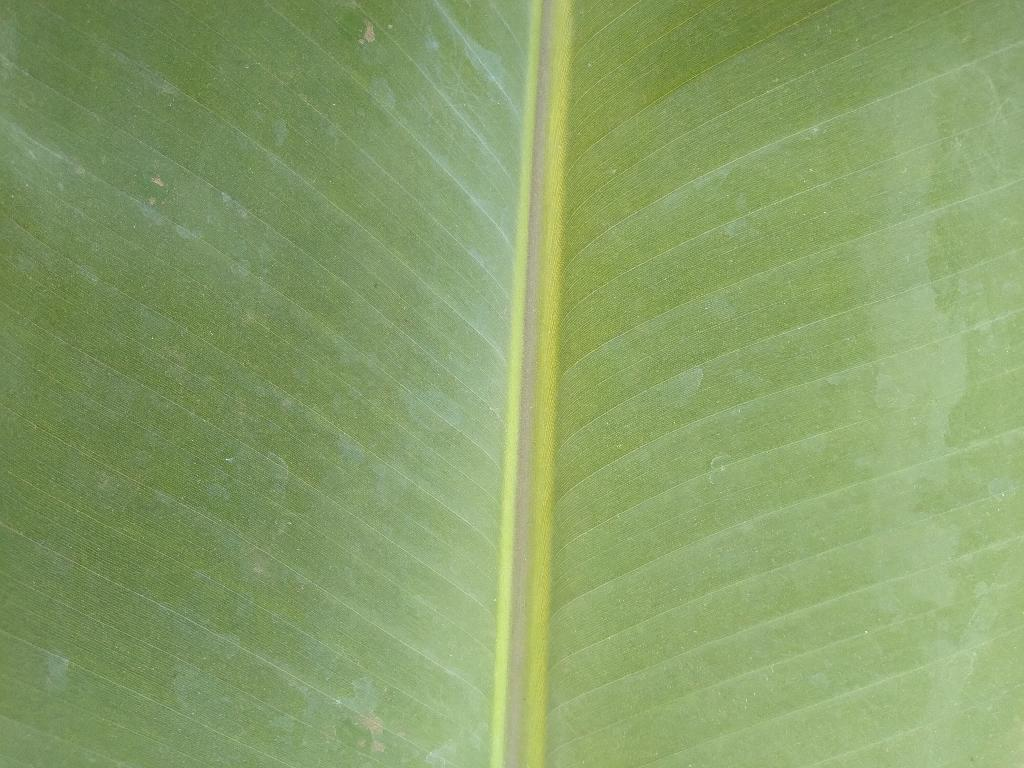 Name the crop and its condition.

banana, healthy
